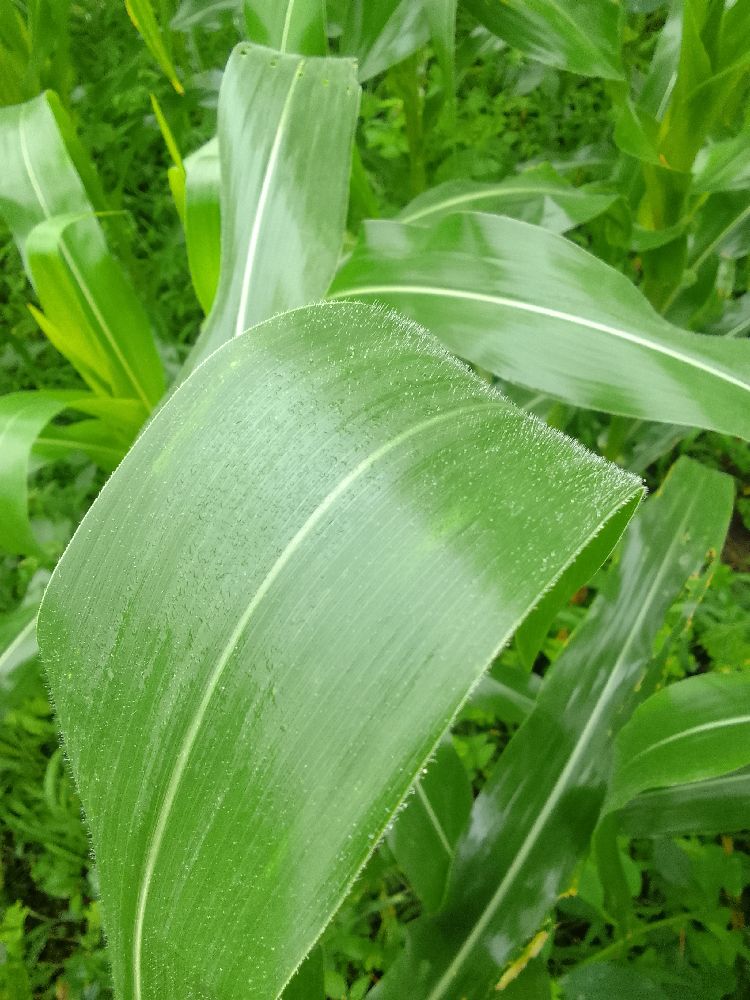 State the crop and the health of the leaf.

maize, healthy
